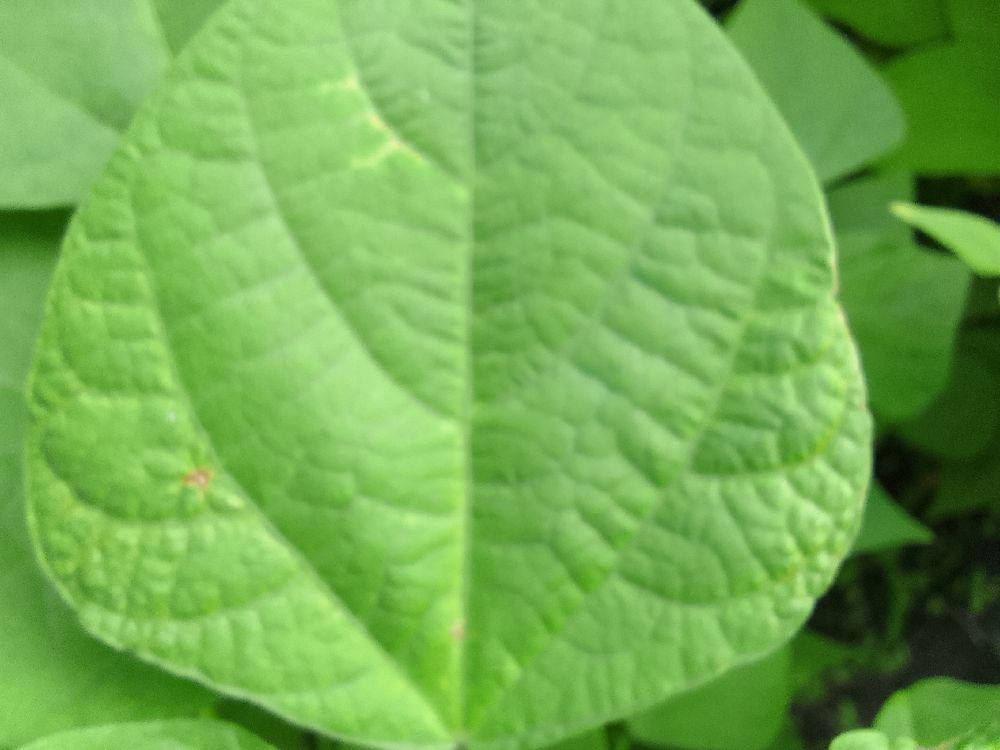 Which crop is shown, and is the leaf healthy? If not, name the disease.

common bean, healthy
